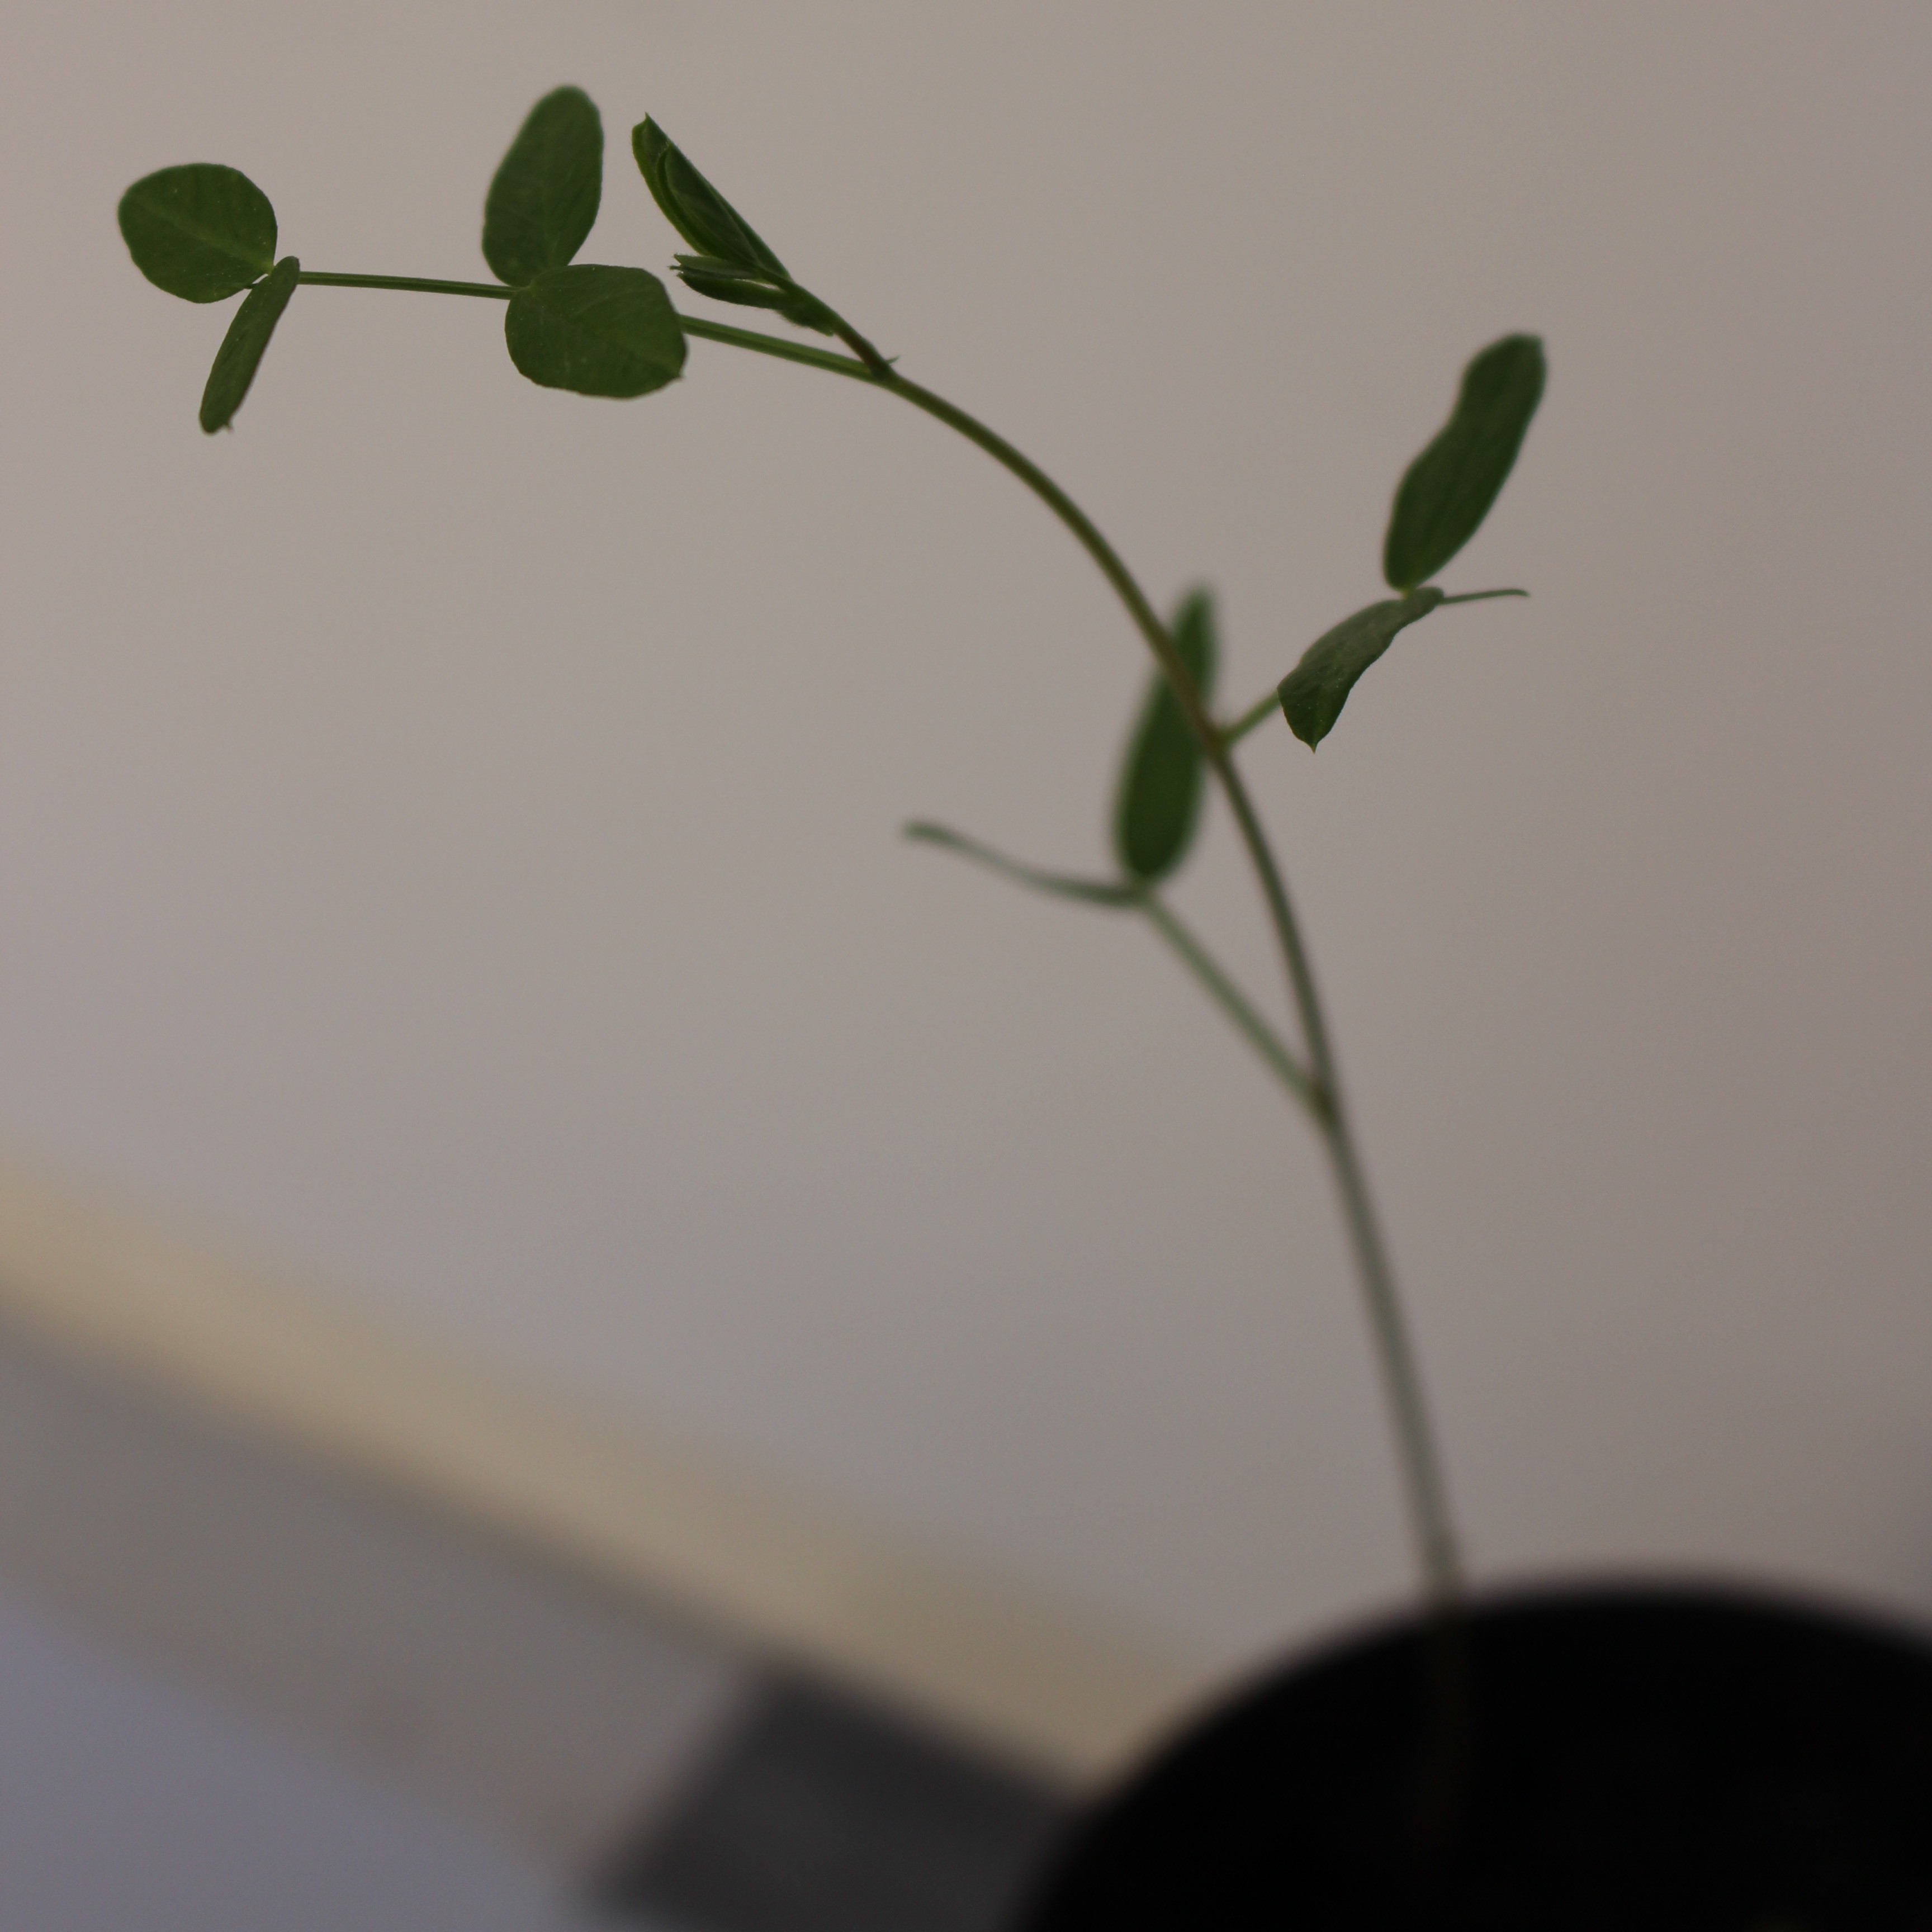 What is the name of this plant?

Vicia sativa
